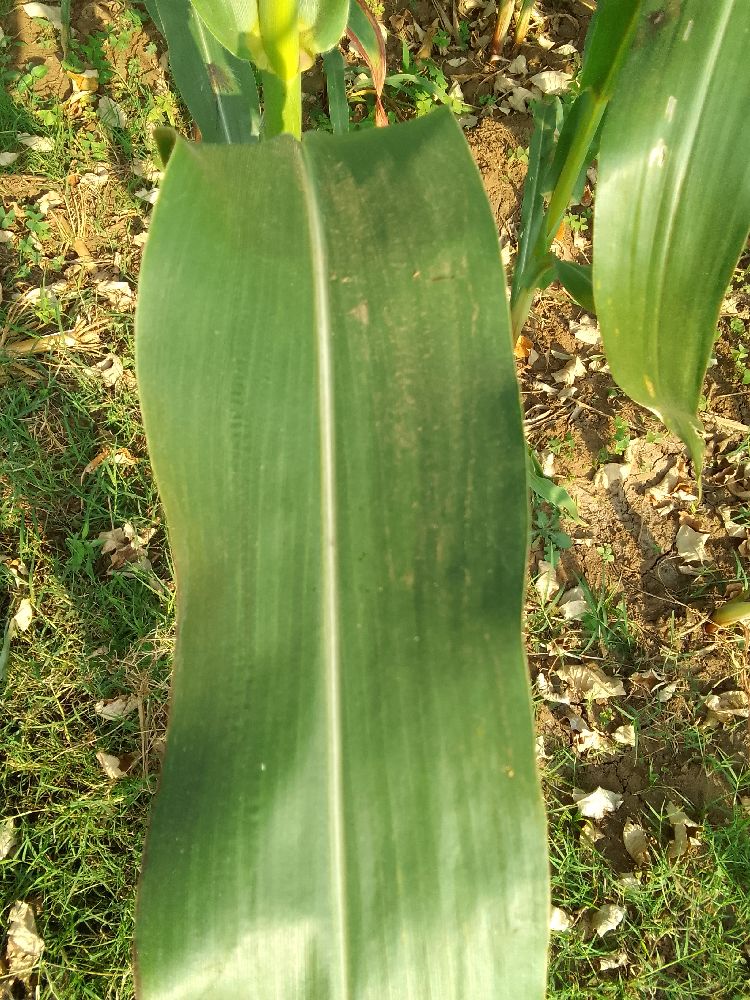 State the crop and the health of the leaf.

maize, healthy
